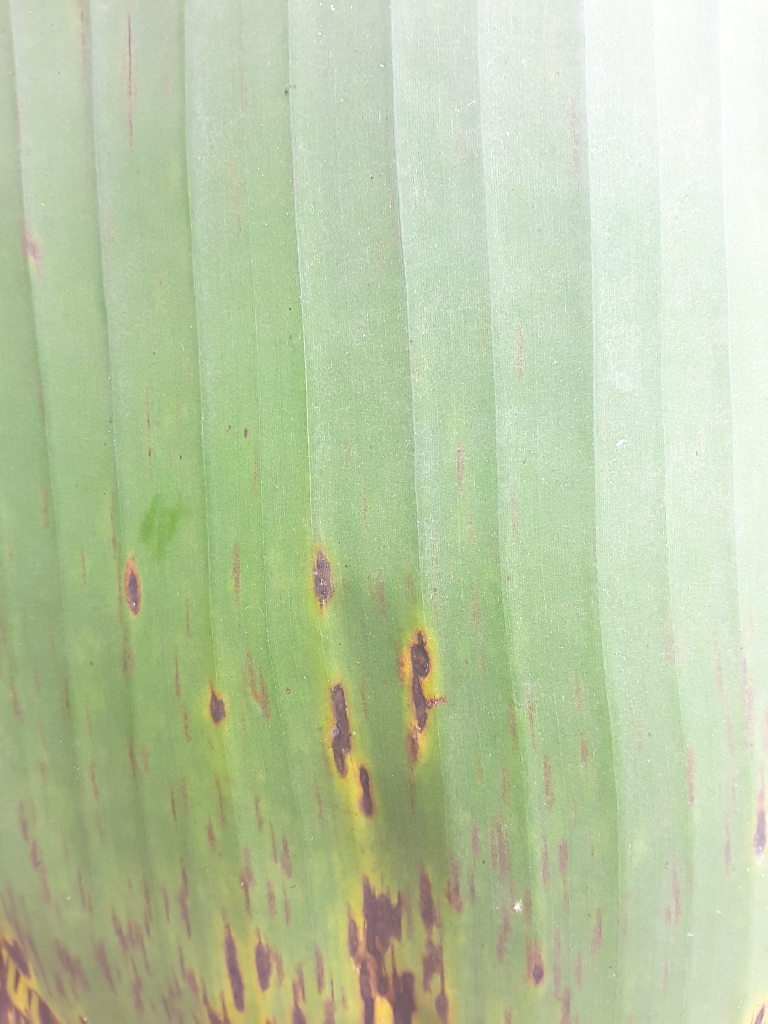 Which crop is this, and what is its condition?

banana, black sigatoka
